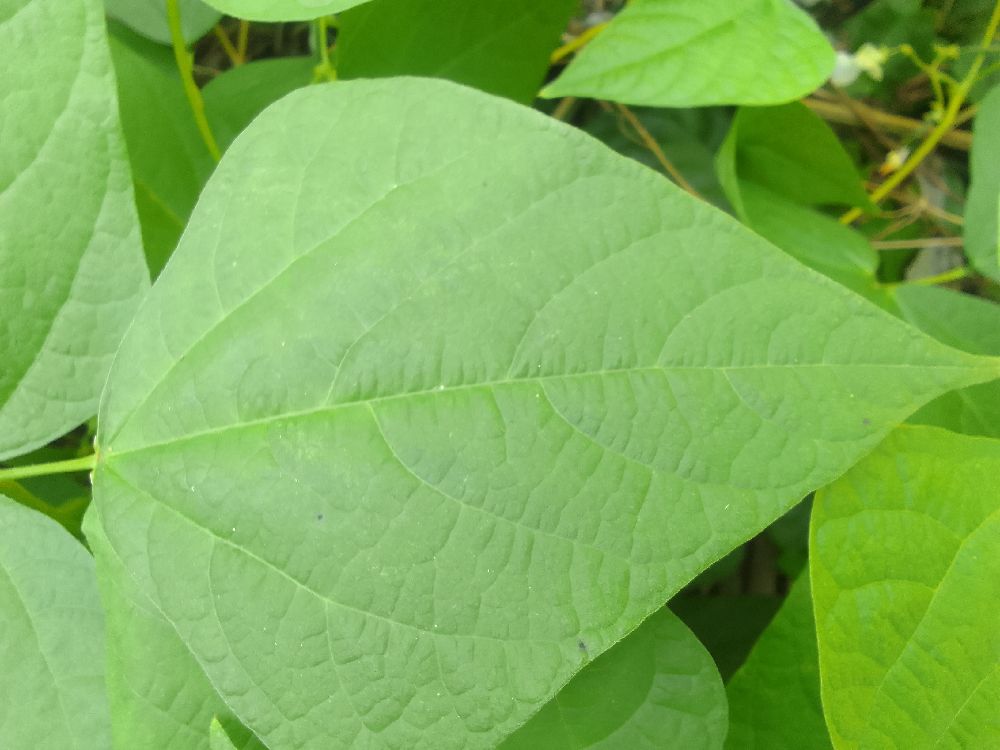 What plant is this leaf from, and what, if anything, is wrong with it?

common bean, healthy
